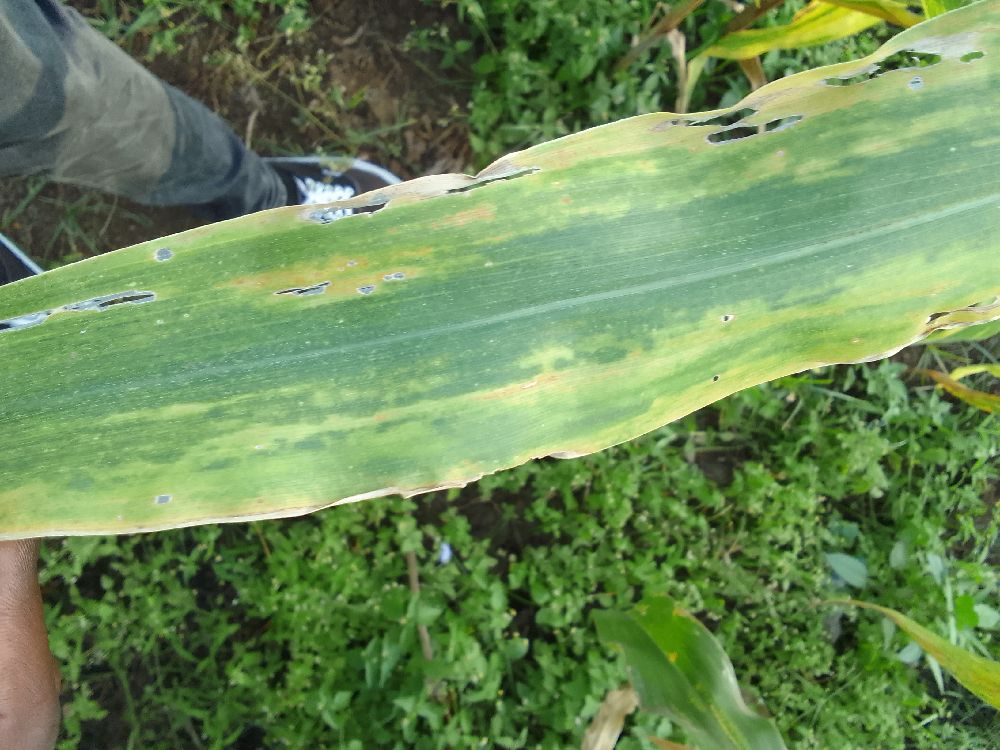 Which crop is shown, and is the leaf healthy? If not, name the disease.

maize, maize lethal necrosis
